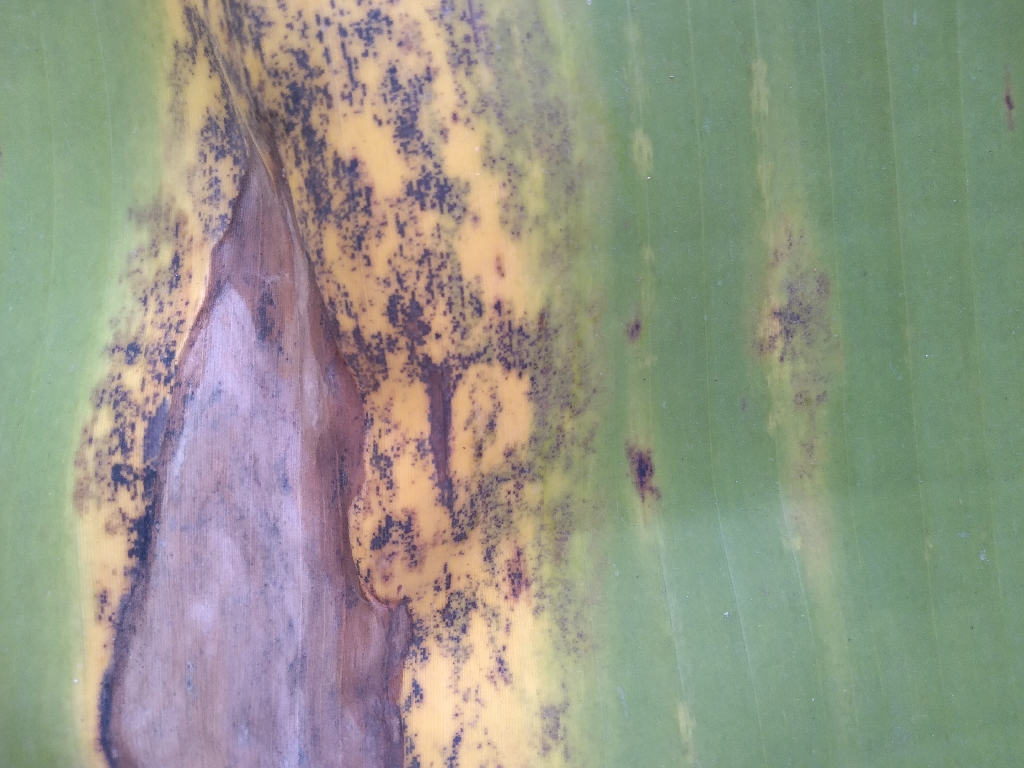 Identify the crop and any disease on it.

banana, black sigatoka
